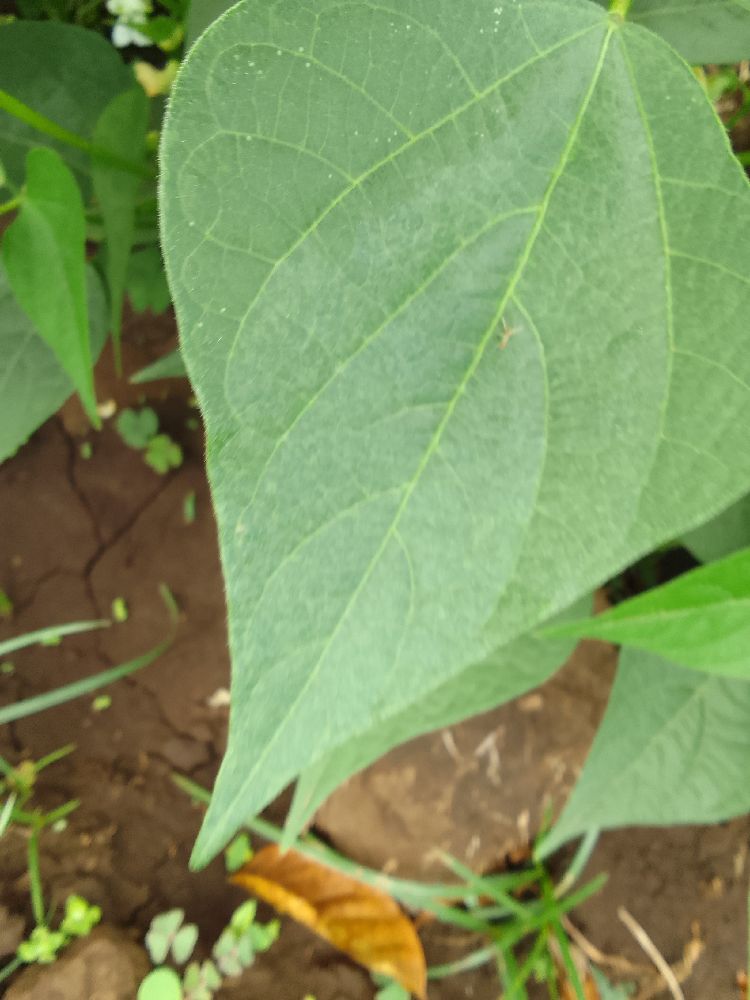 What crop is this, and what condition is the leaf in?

common bean, healthy
